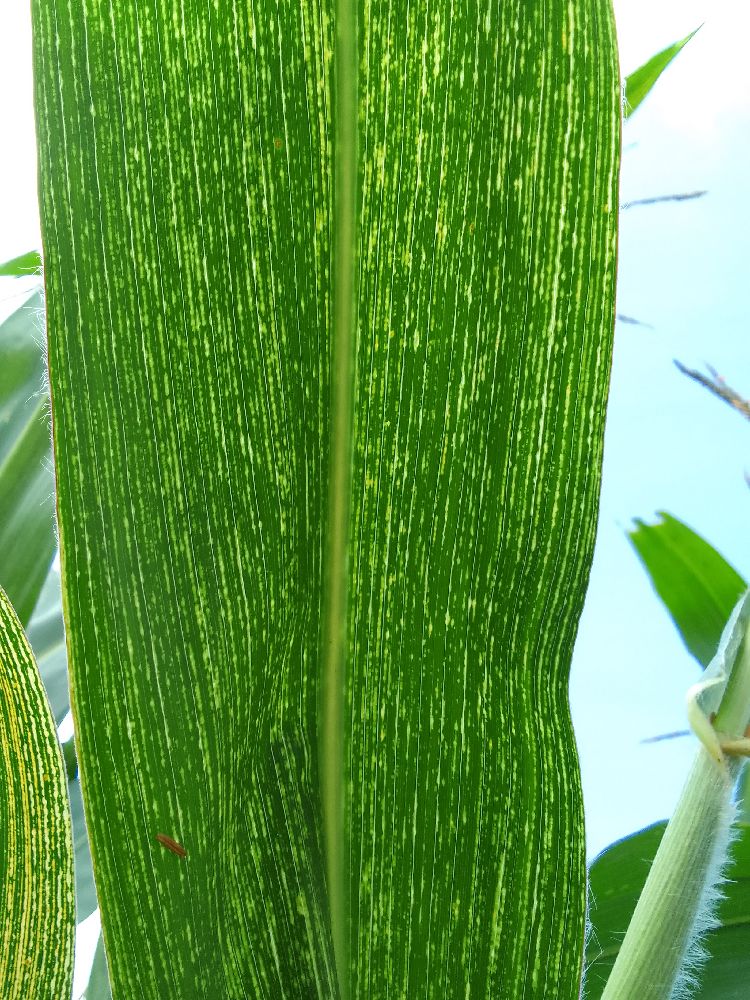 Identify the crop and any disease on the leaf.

maize, maize streak virus
